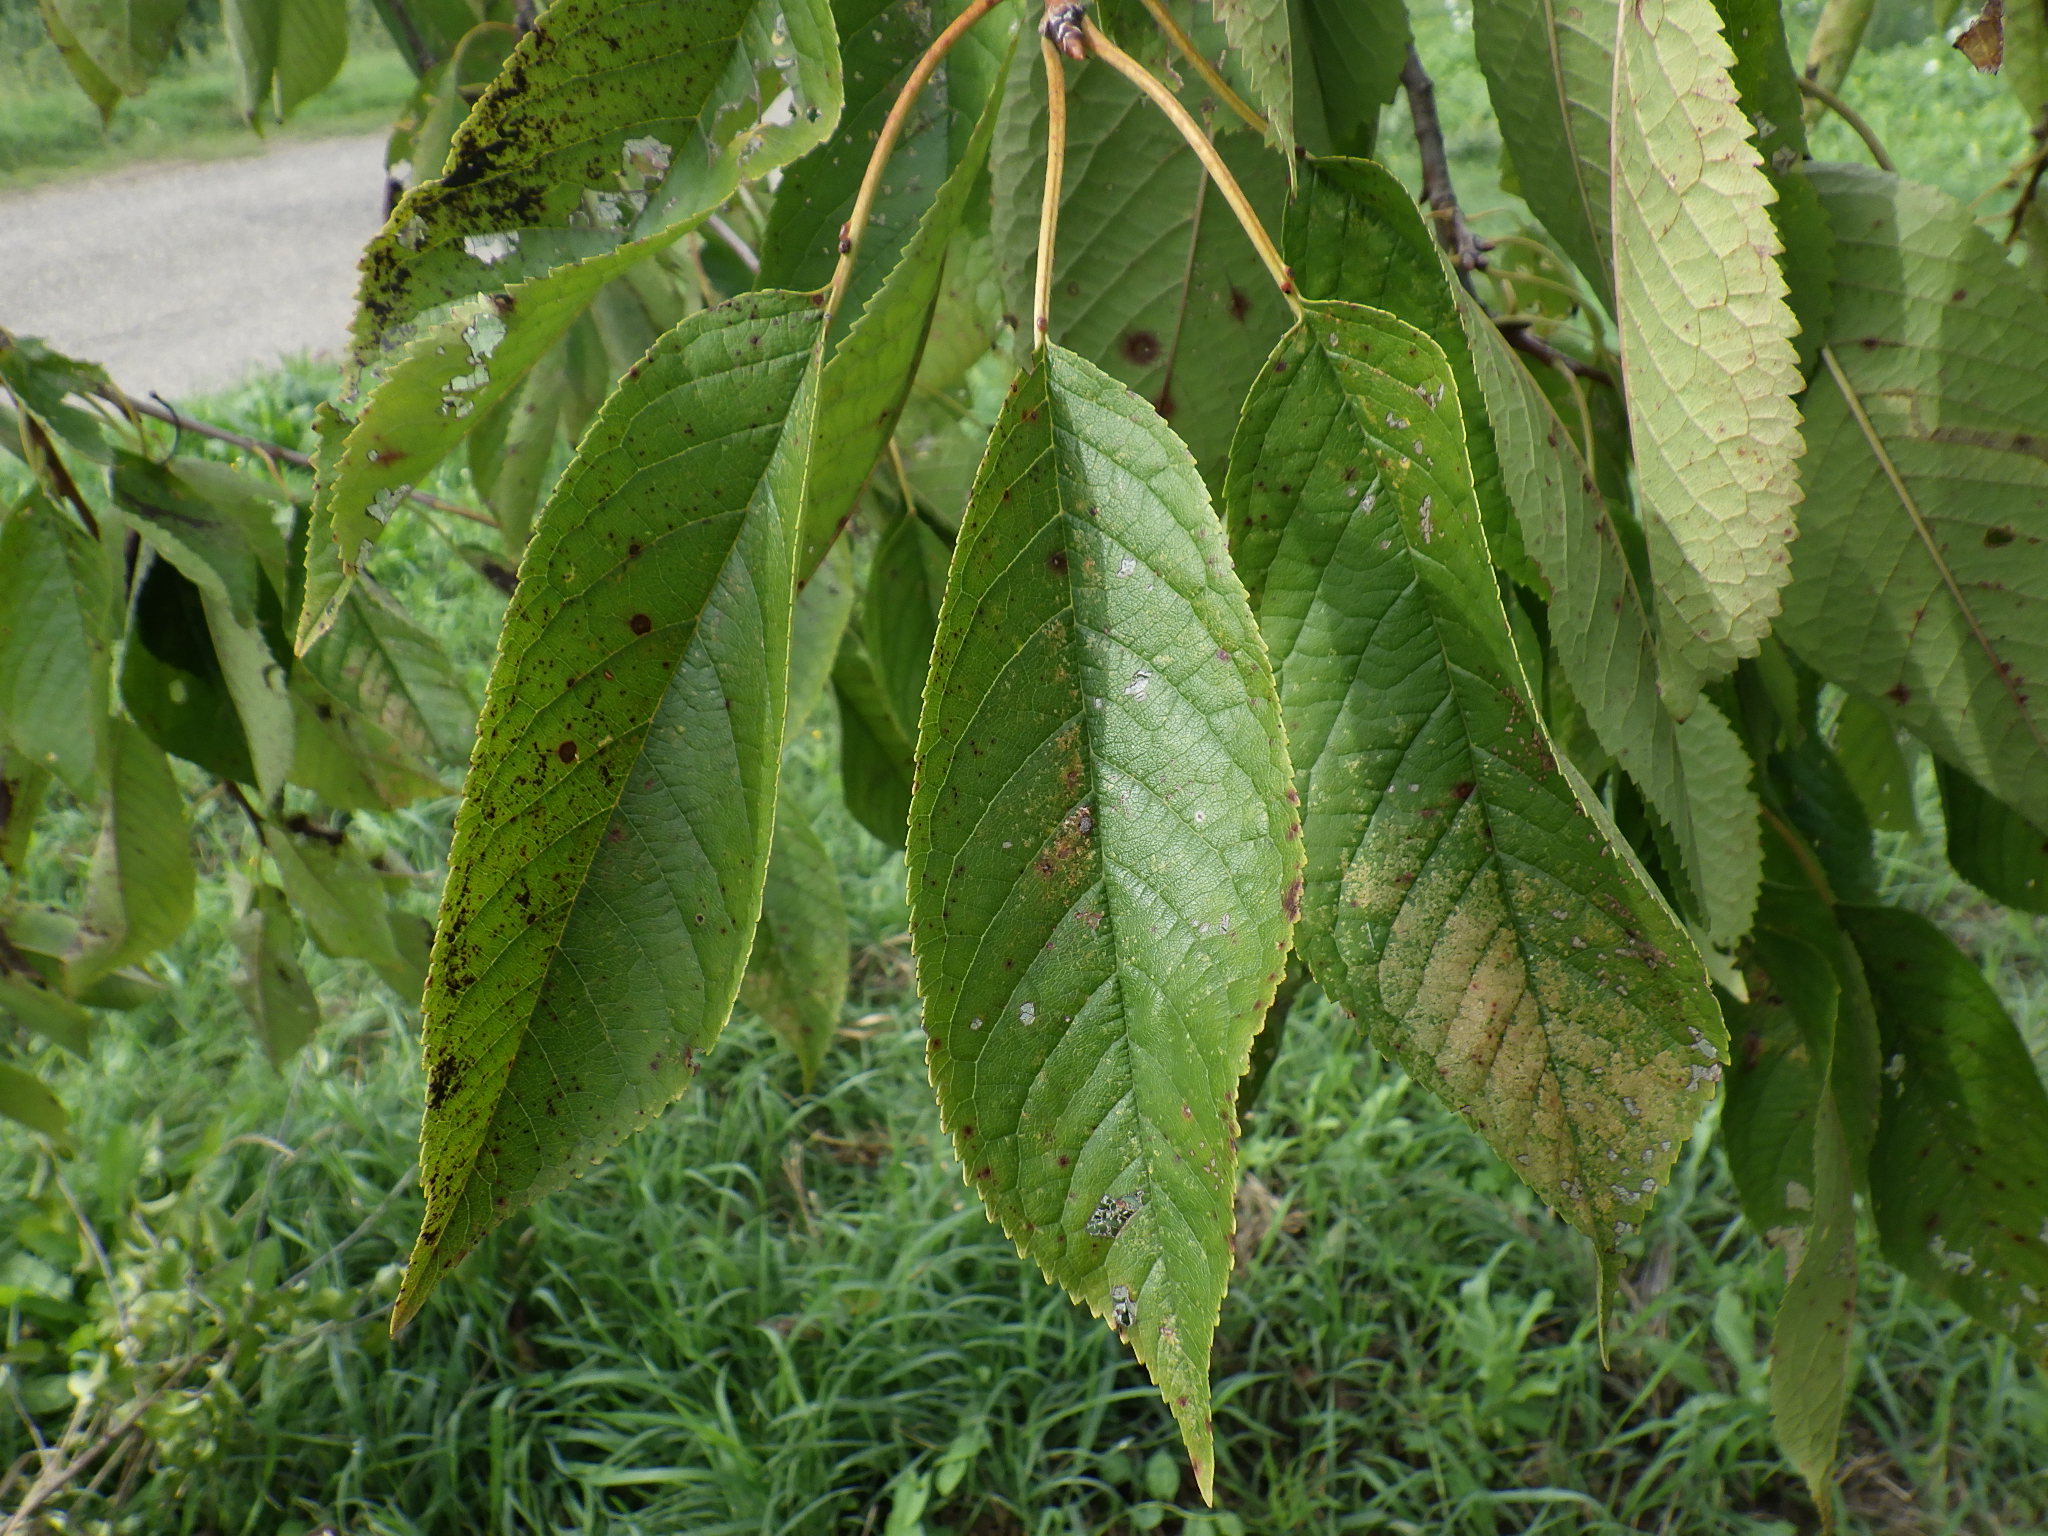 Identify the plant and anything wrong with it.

cherry, leaf spot, mites
